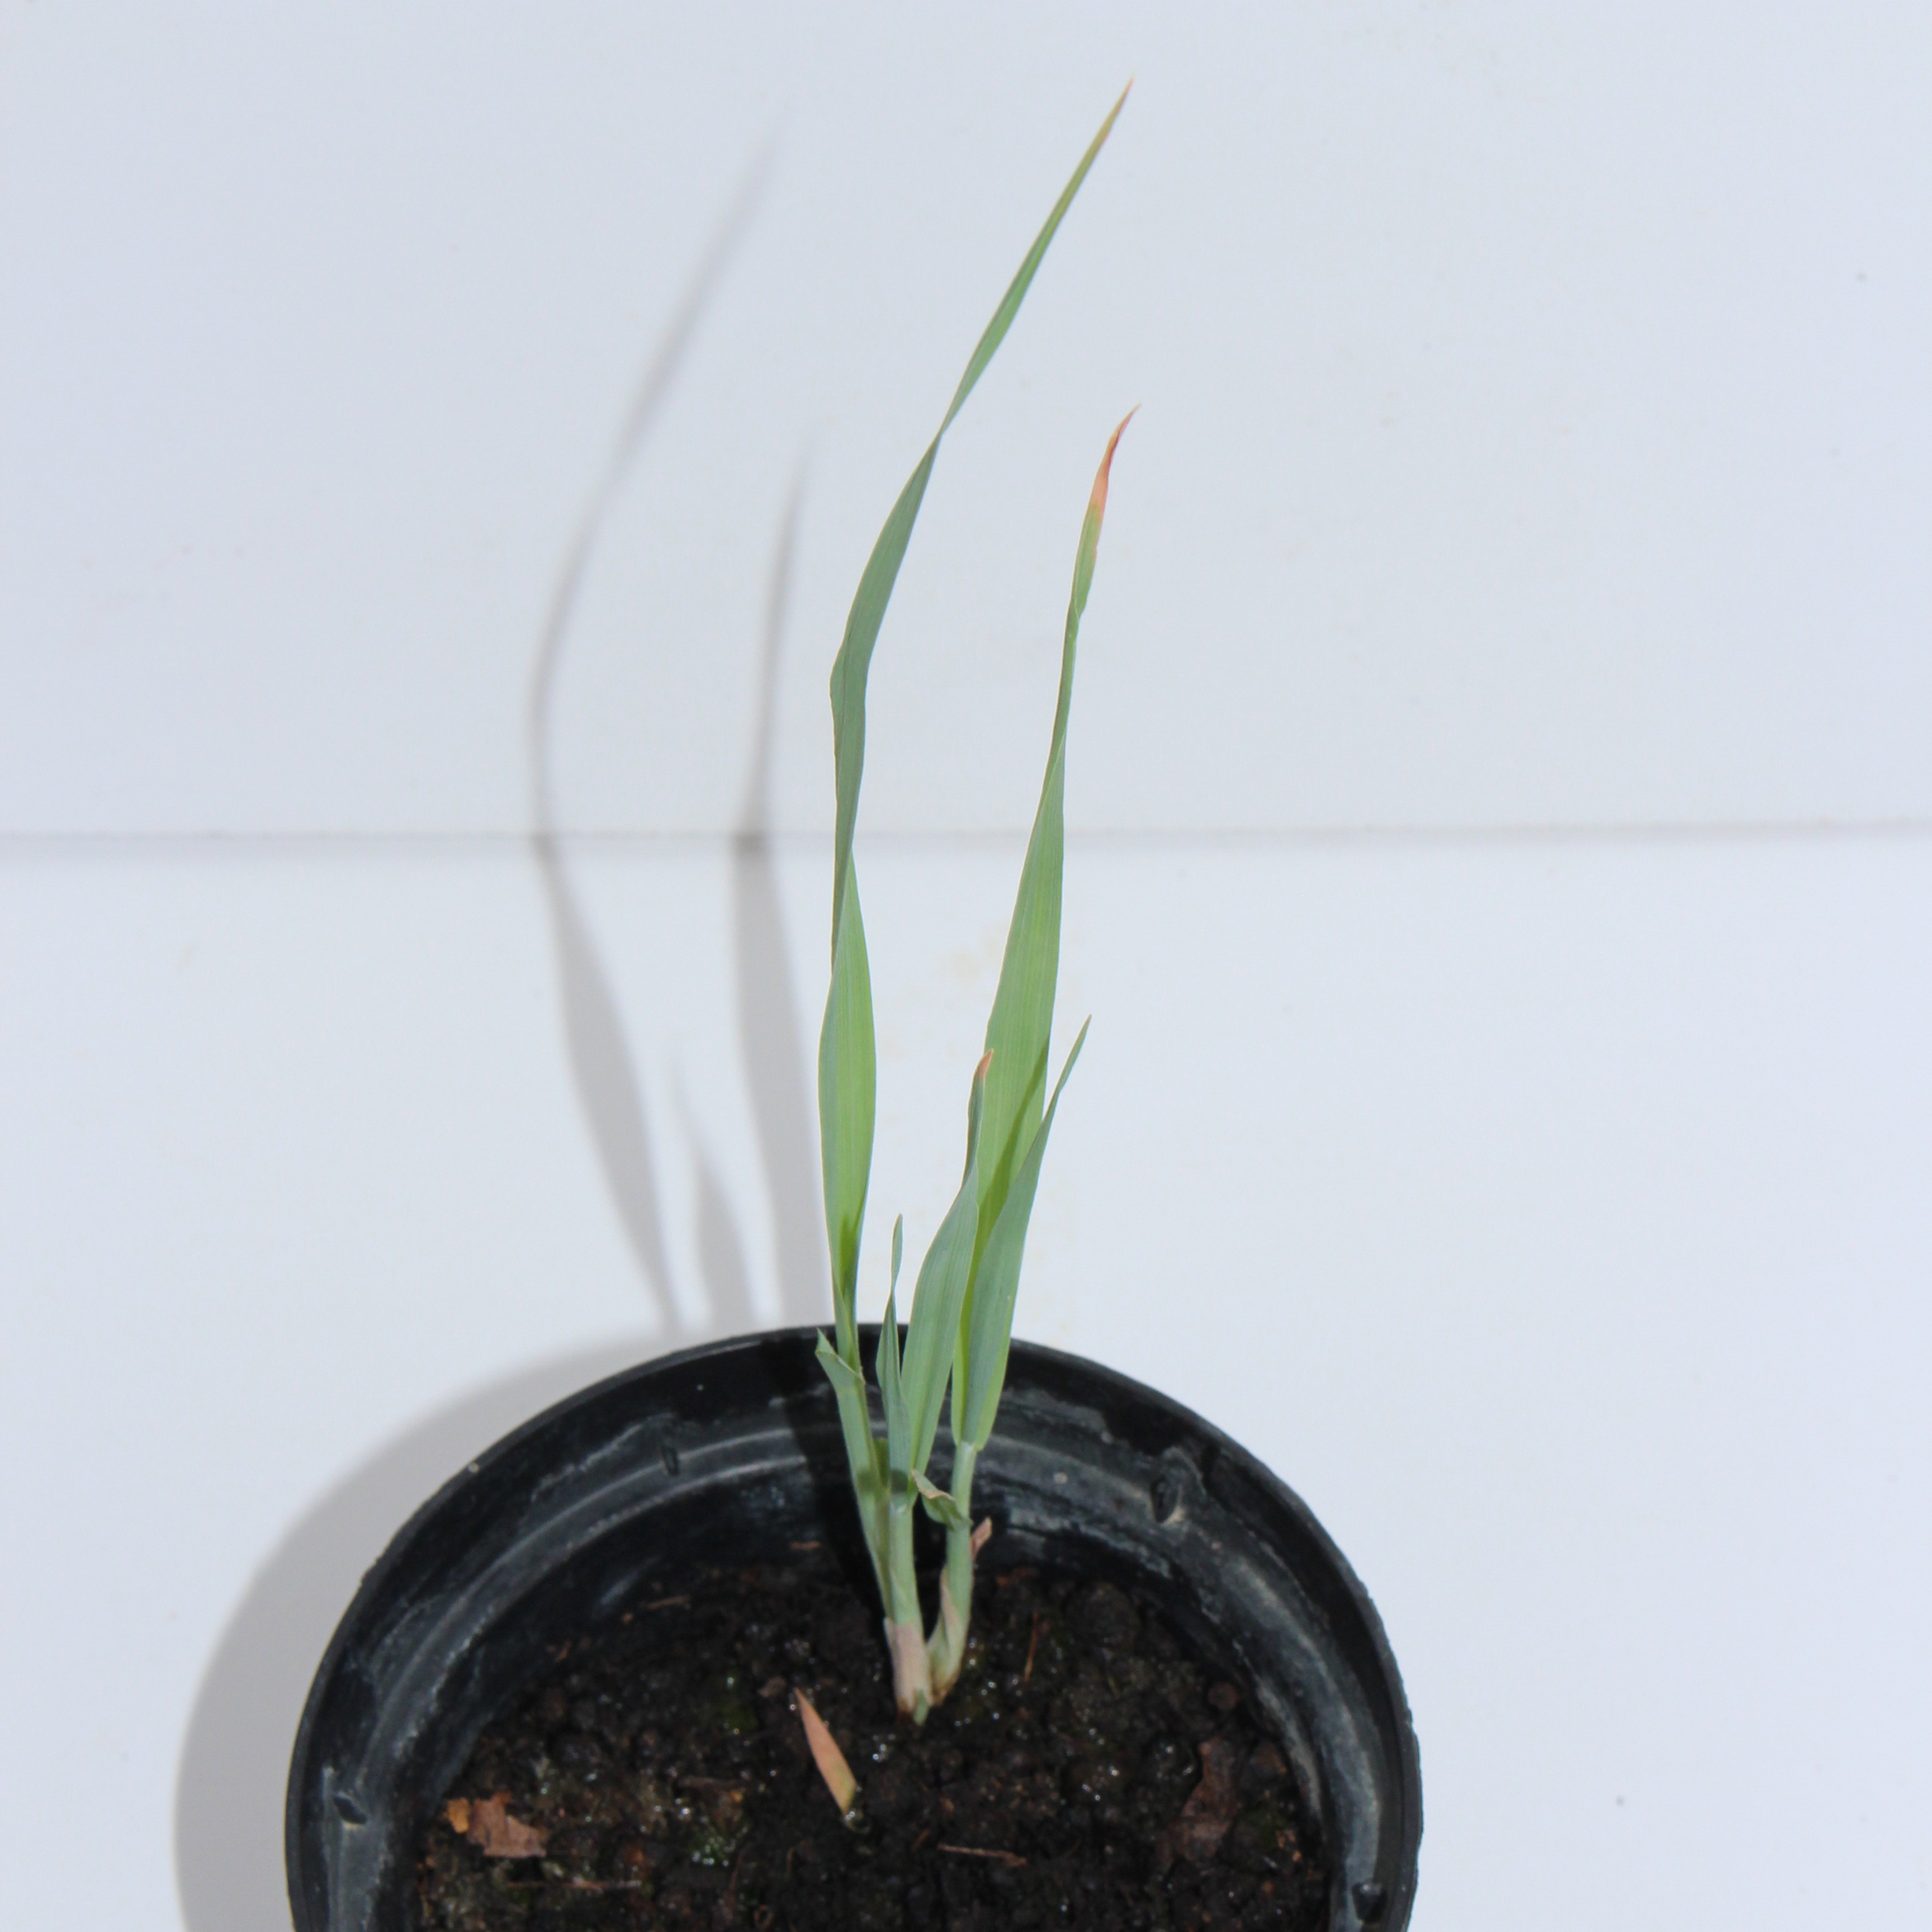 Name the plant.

Avena sterilis
